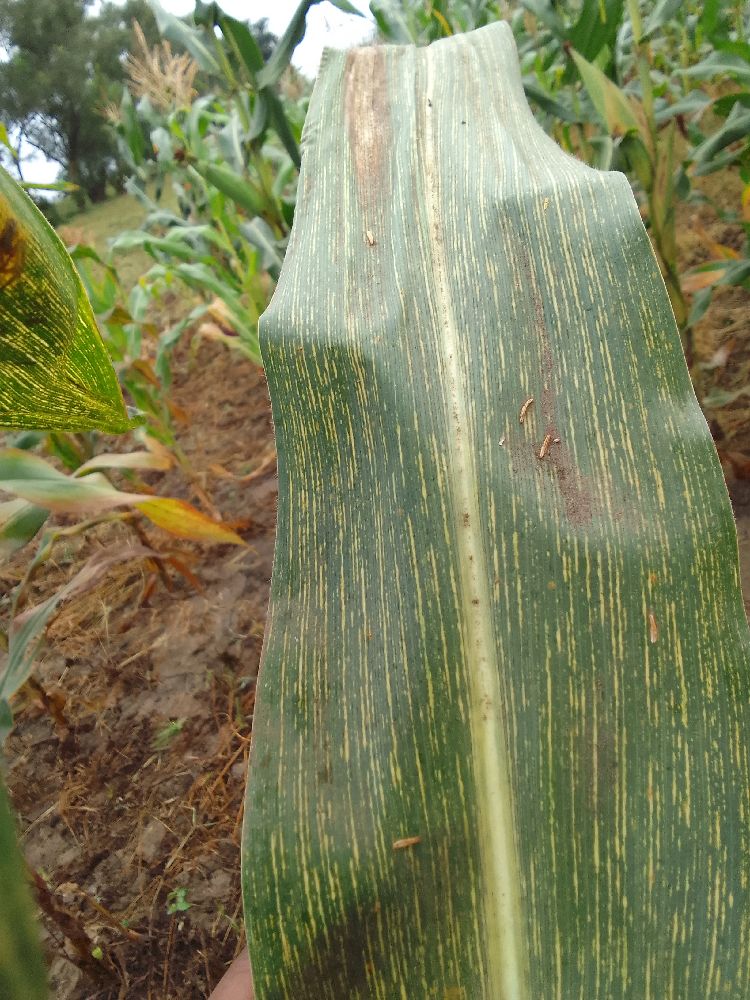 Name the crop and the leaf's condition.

maize, maize streak virus
